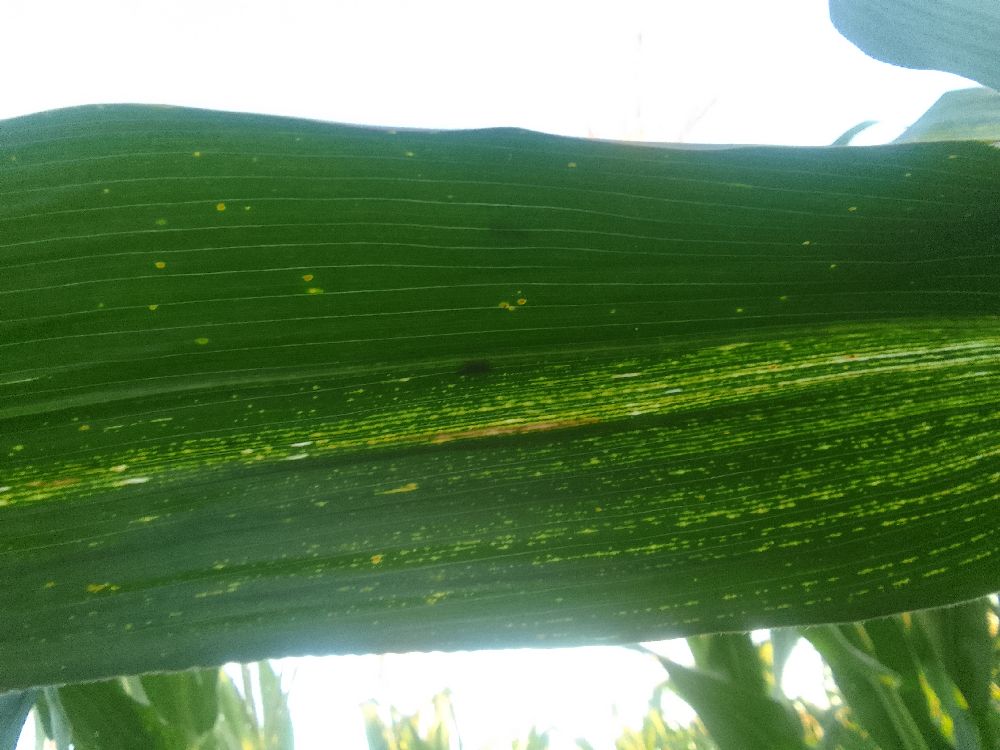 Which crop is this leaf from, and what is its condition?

maize, maize streak virus
